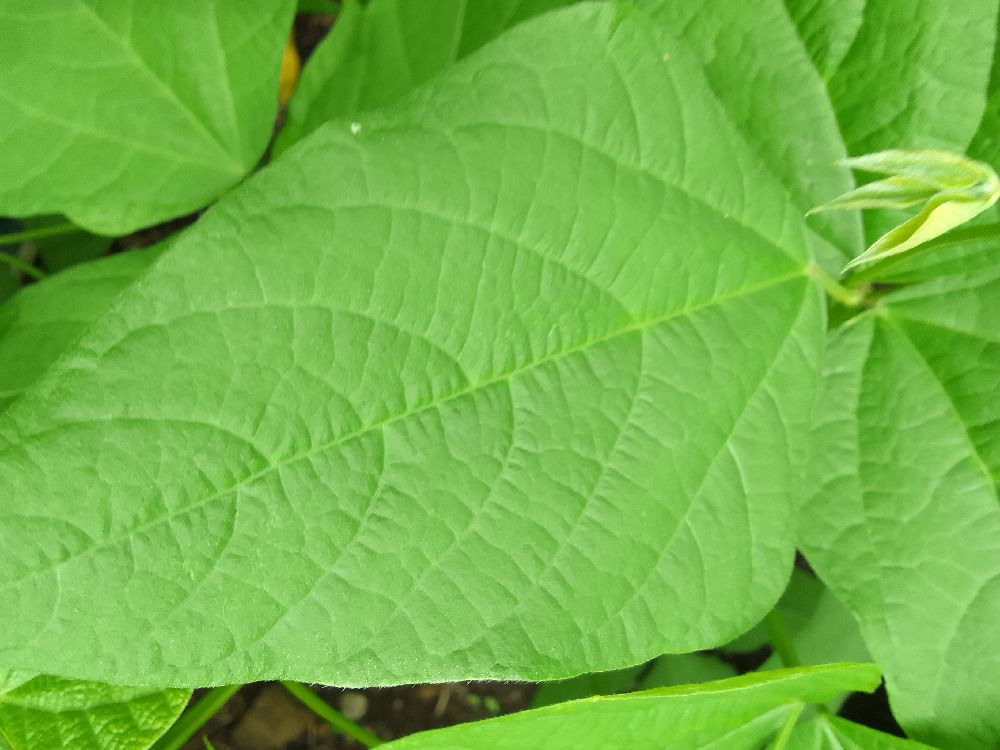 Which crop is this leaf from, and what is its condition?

common bean, healthy
